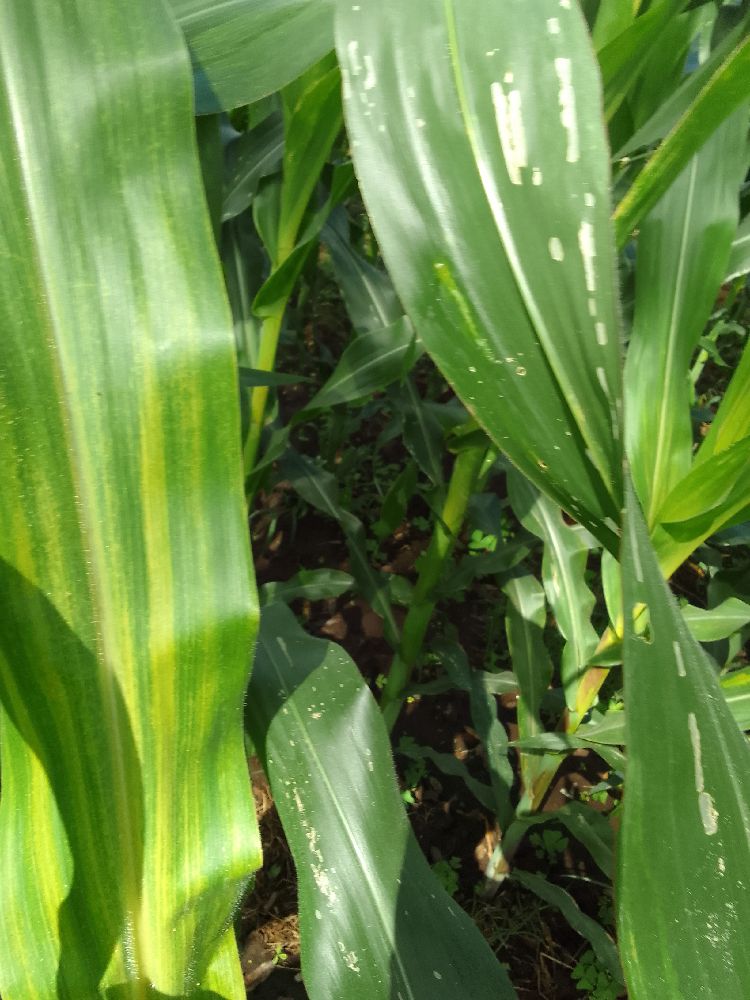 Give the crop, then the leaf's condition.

maize, maize lethal necrosis
